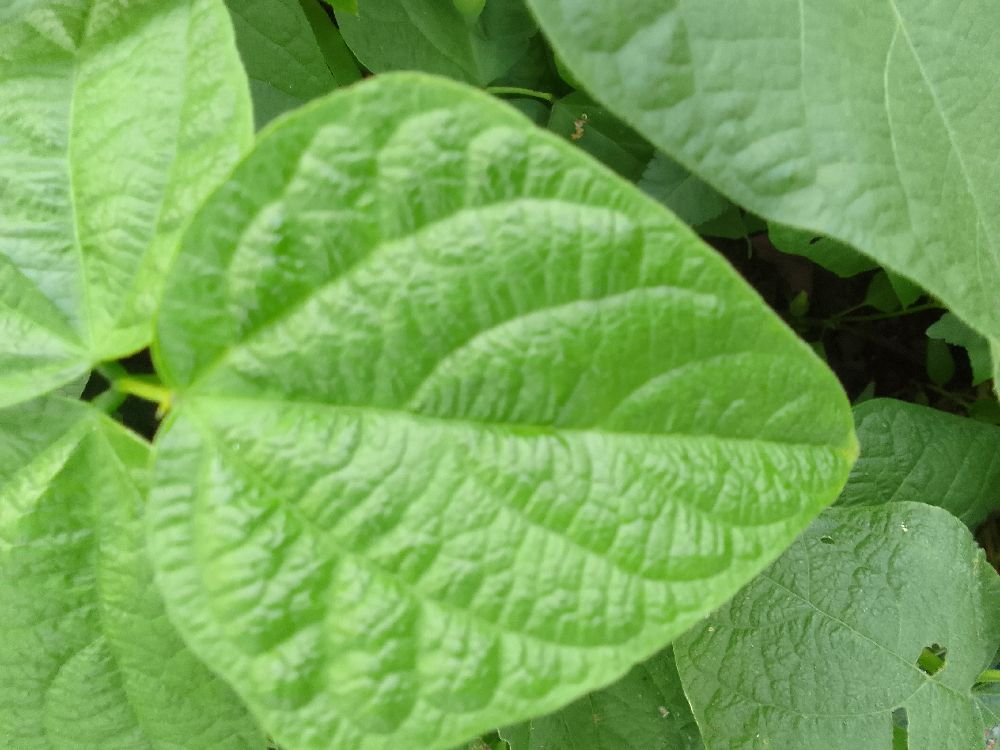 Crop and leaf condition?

common bean, healthy
